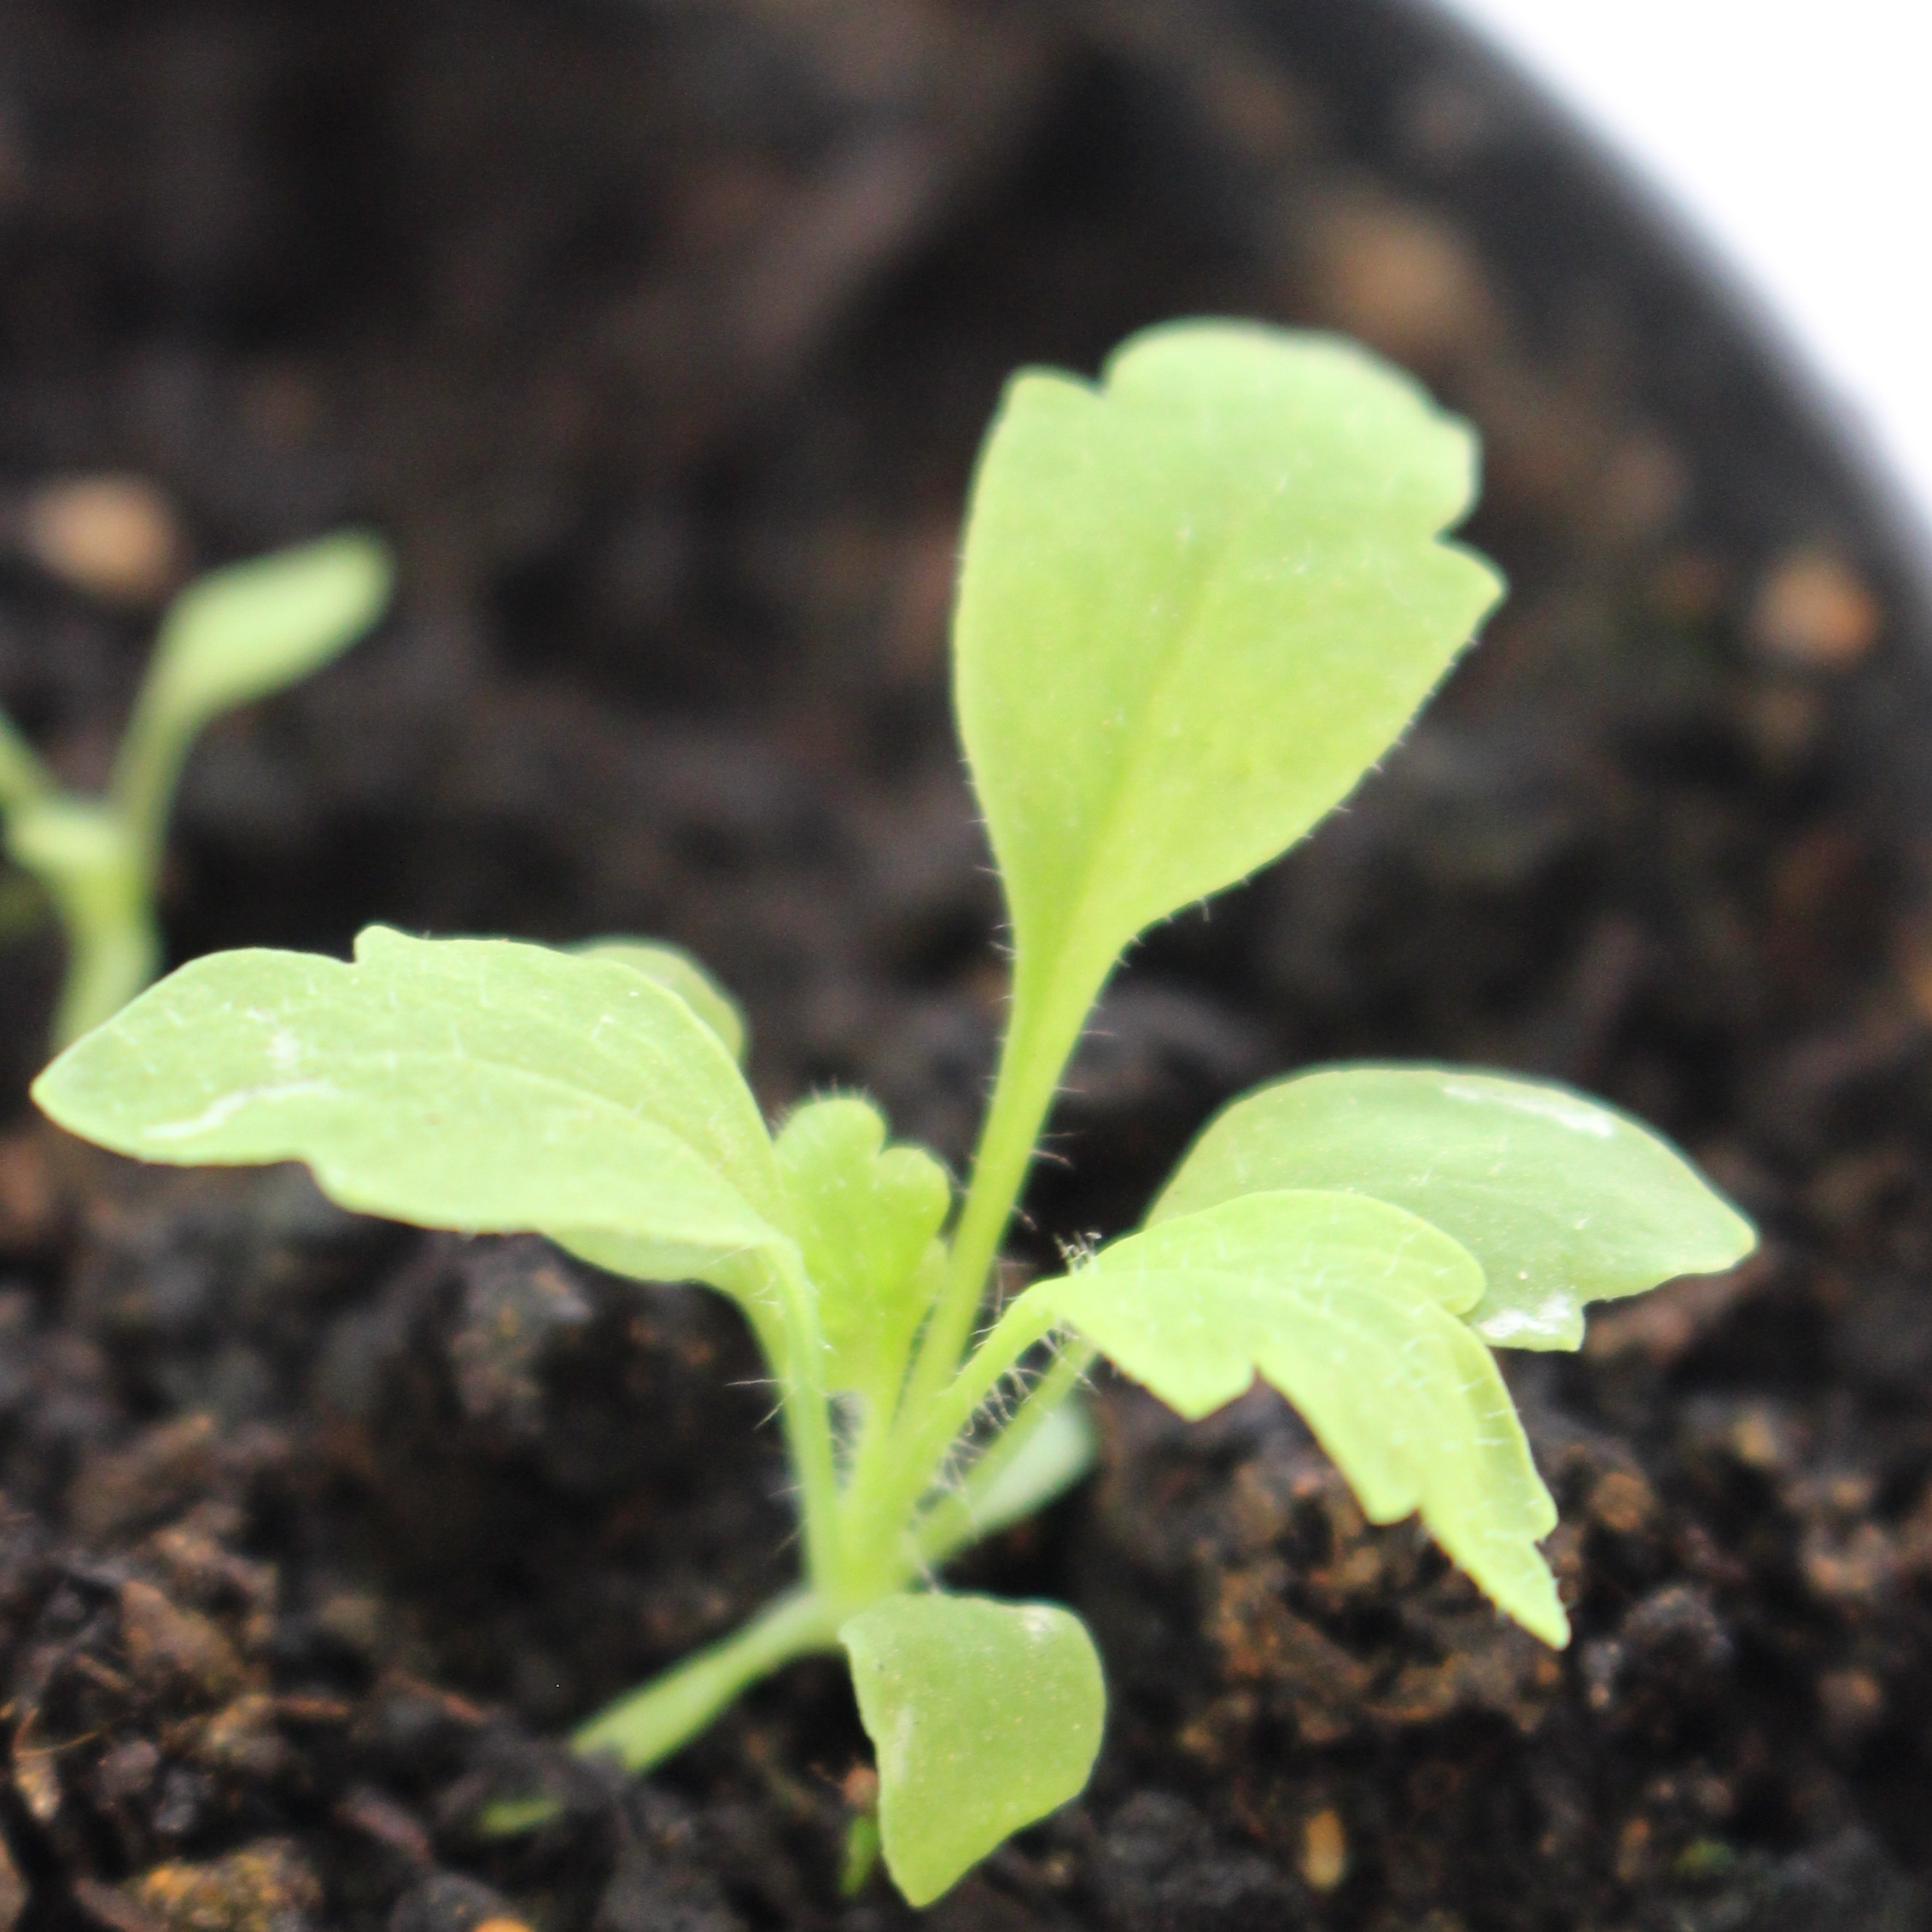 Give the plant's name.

Papaver rhoeas
